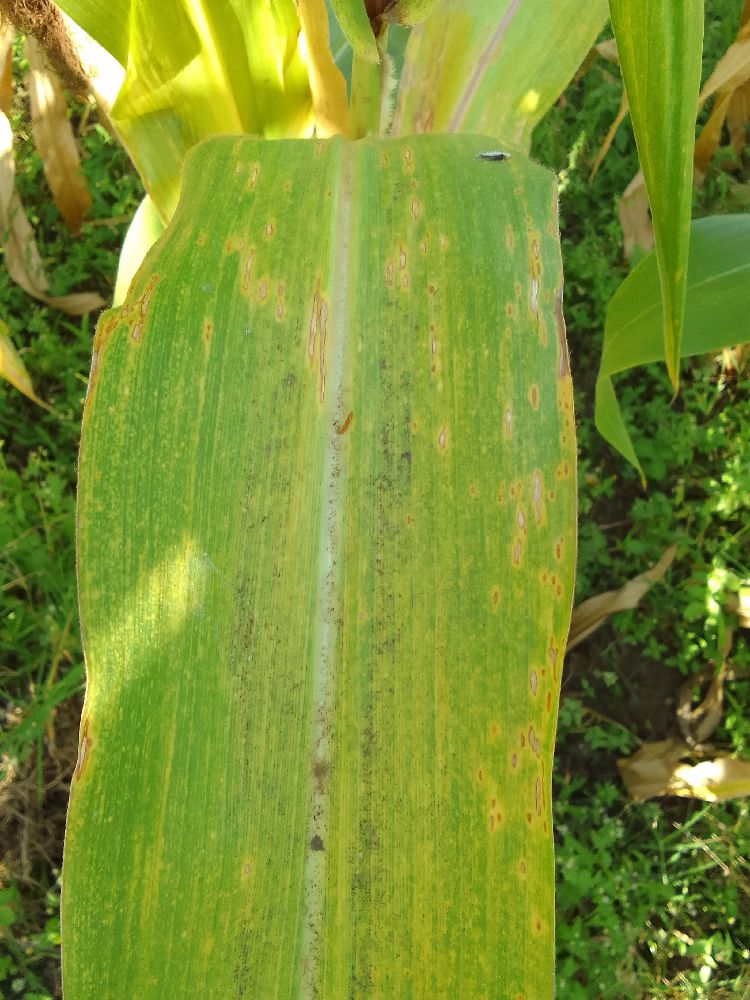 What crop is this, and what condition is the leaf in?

maize, maize lethal necrosis
